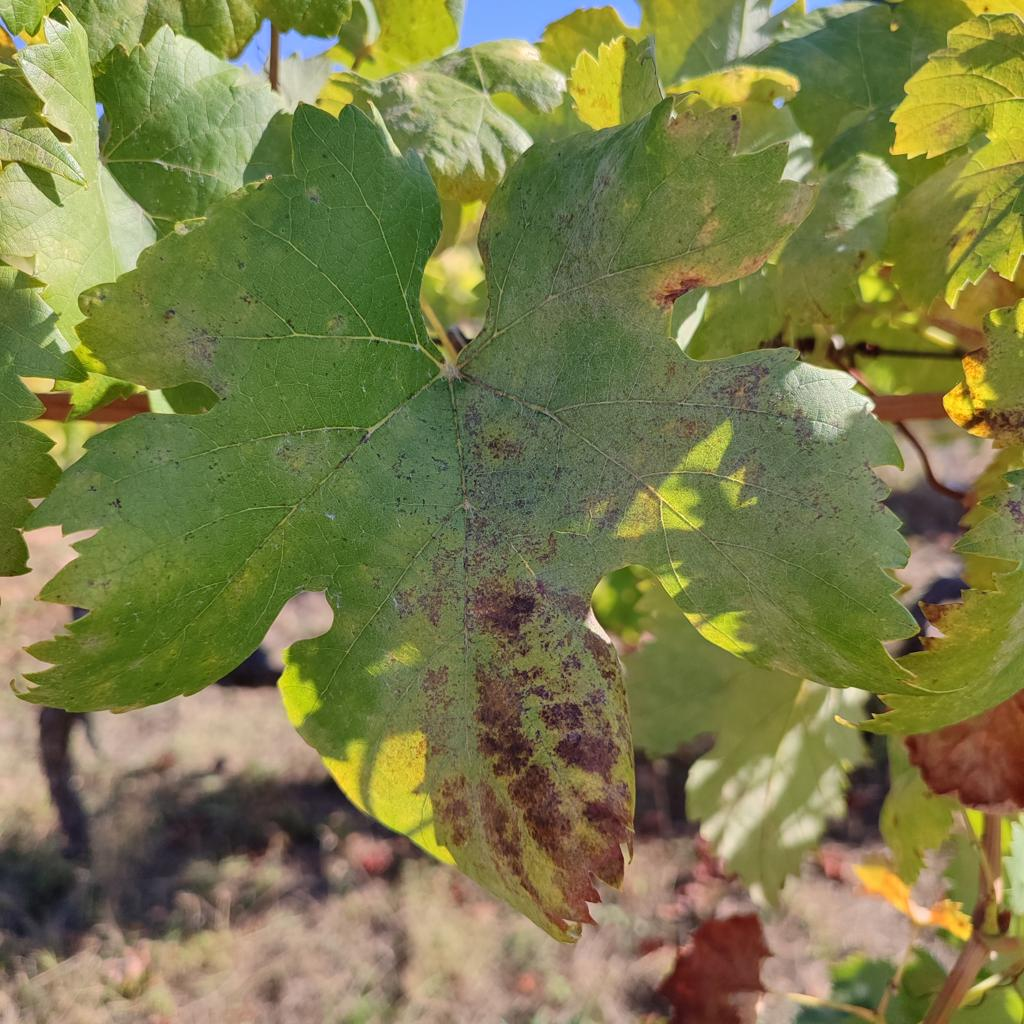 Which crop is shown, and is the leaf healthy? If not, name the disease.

grapevine, powdery mildew
